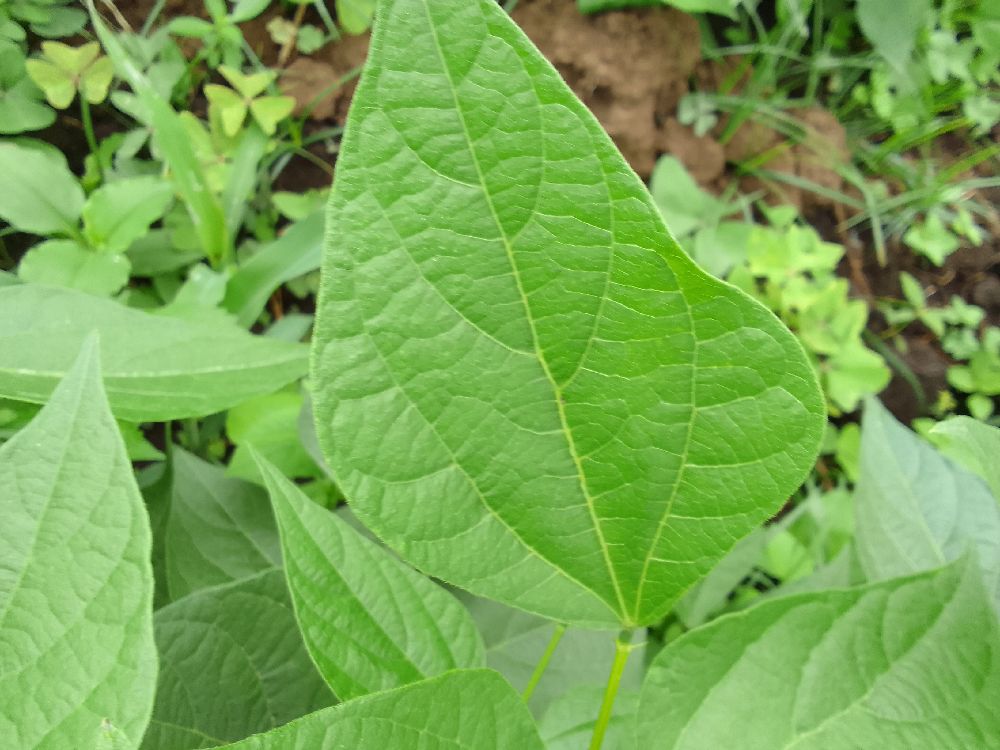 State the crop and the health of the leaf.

common bean, healthy
